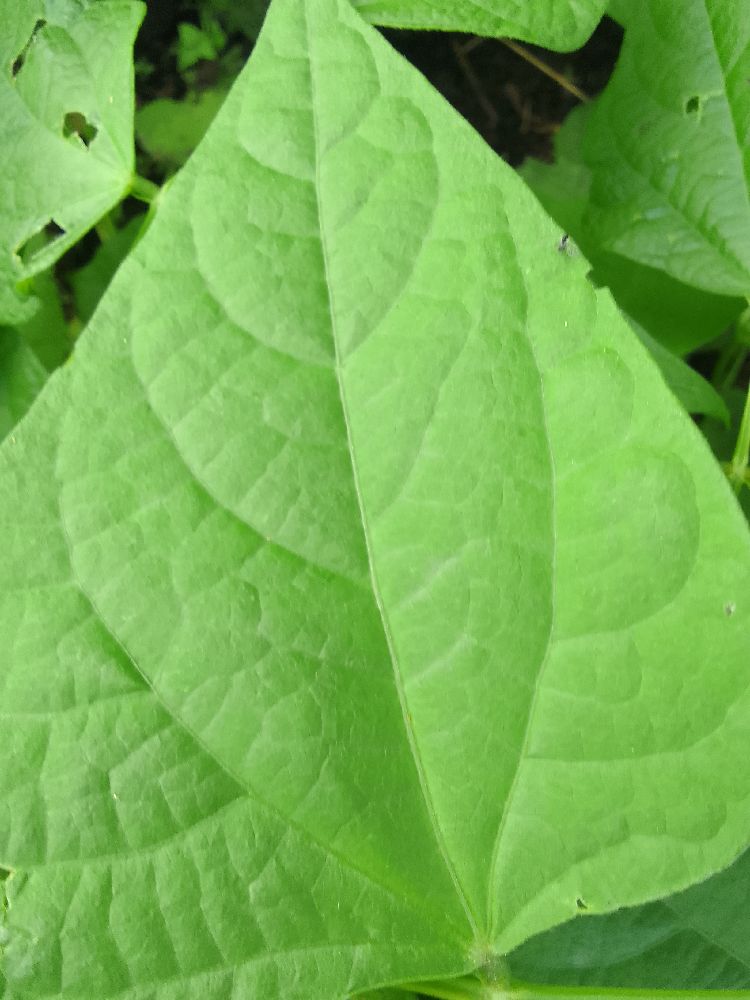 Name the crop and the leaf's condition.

common bean, healthy
